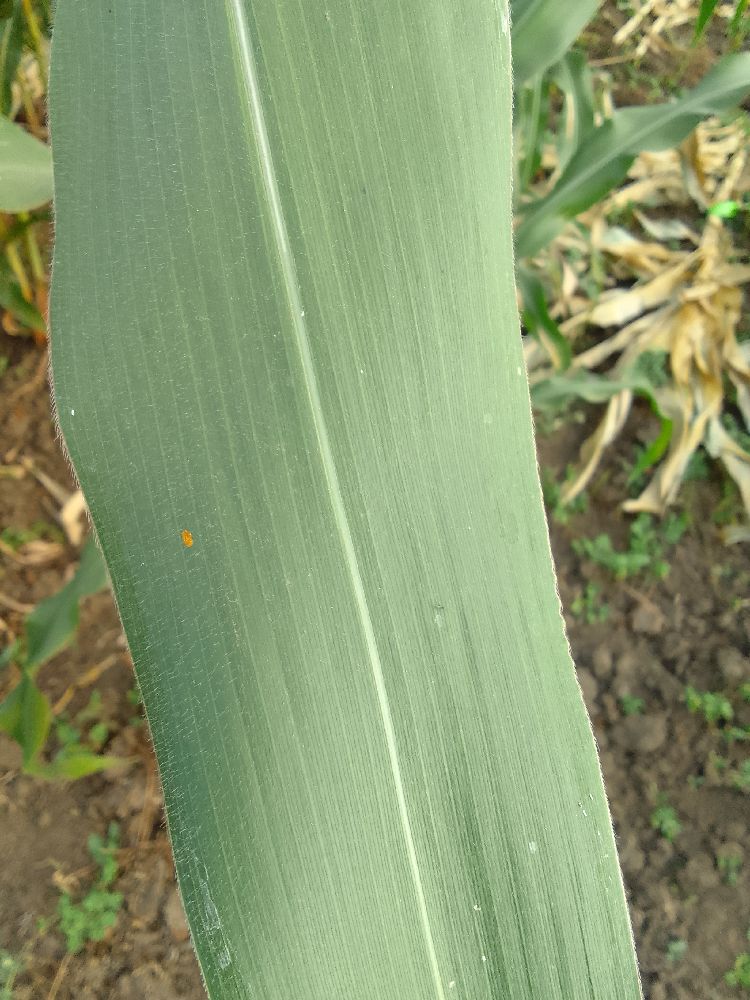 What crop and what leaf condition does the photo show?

maize, healthy
